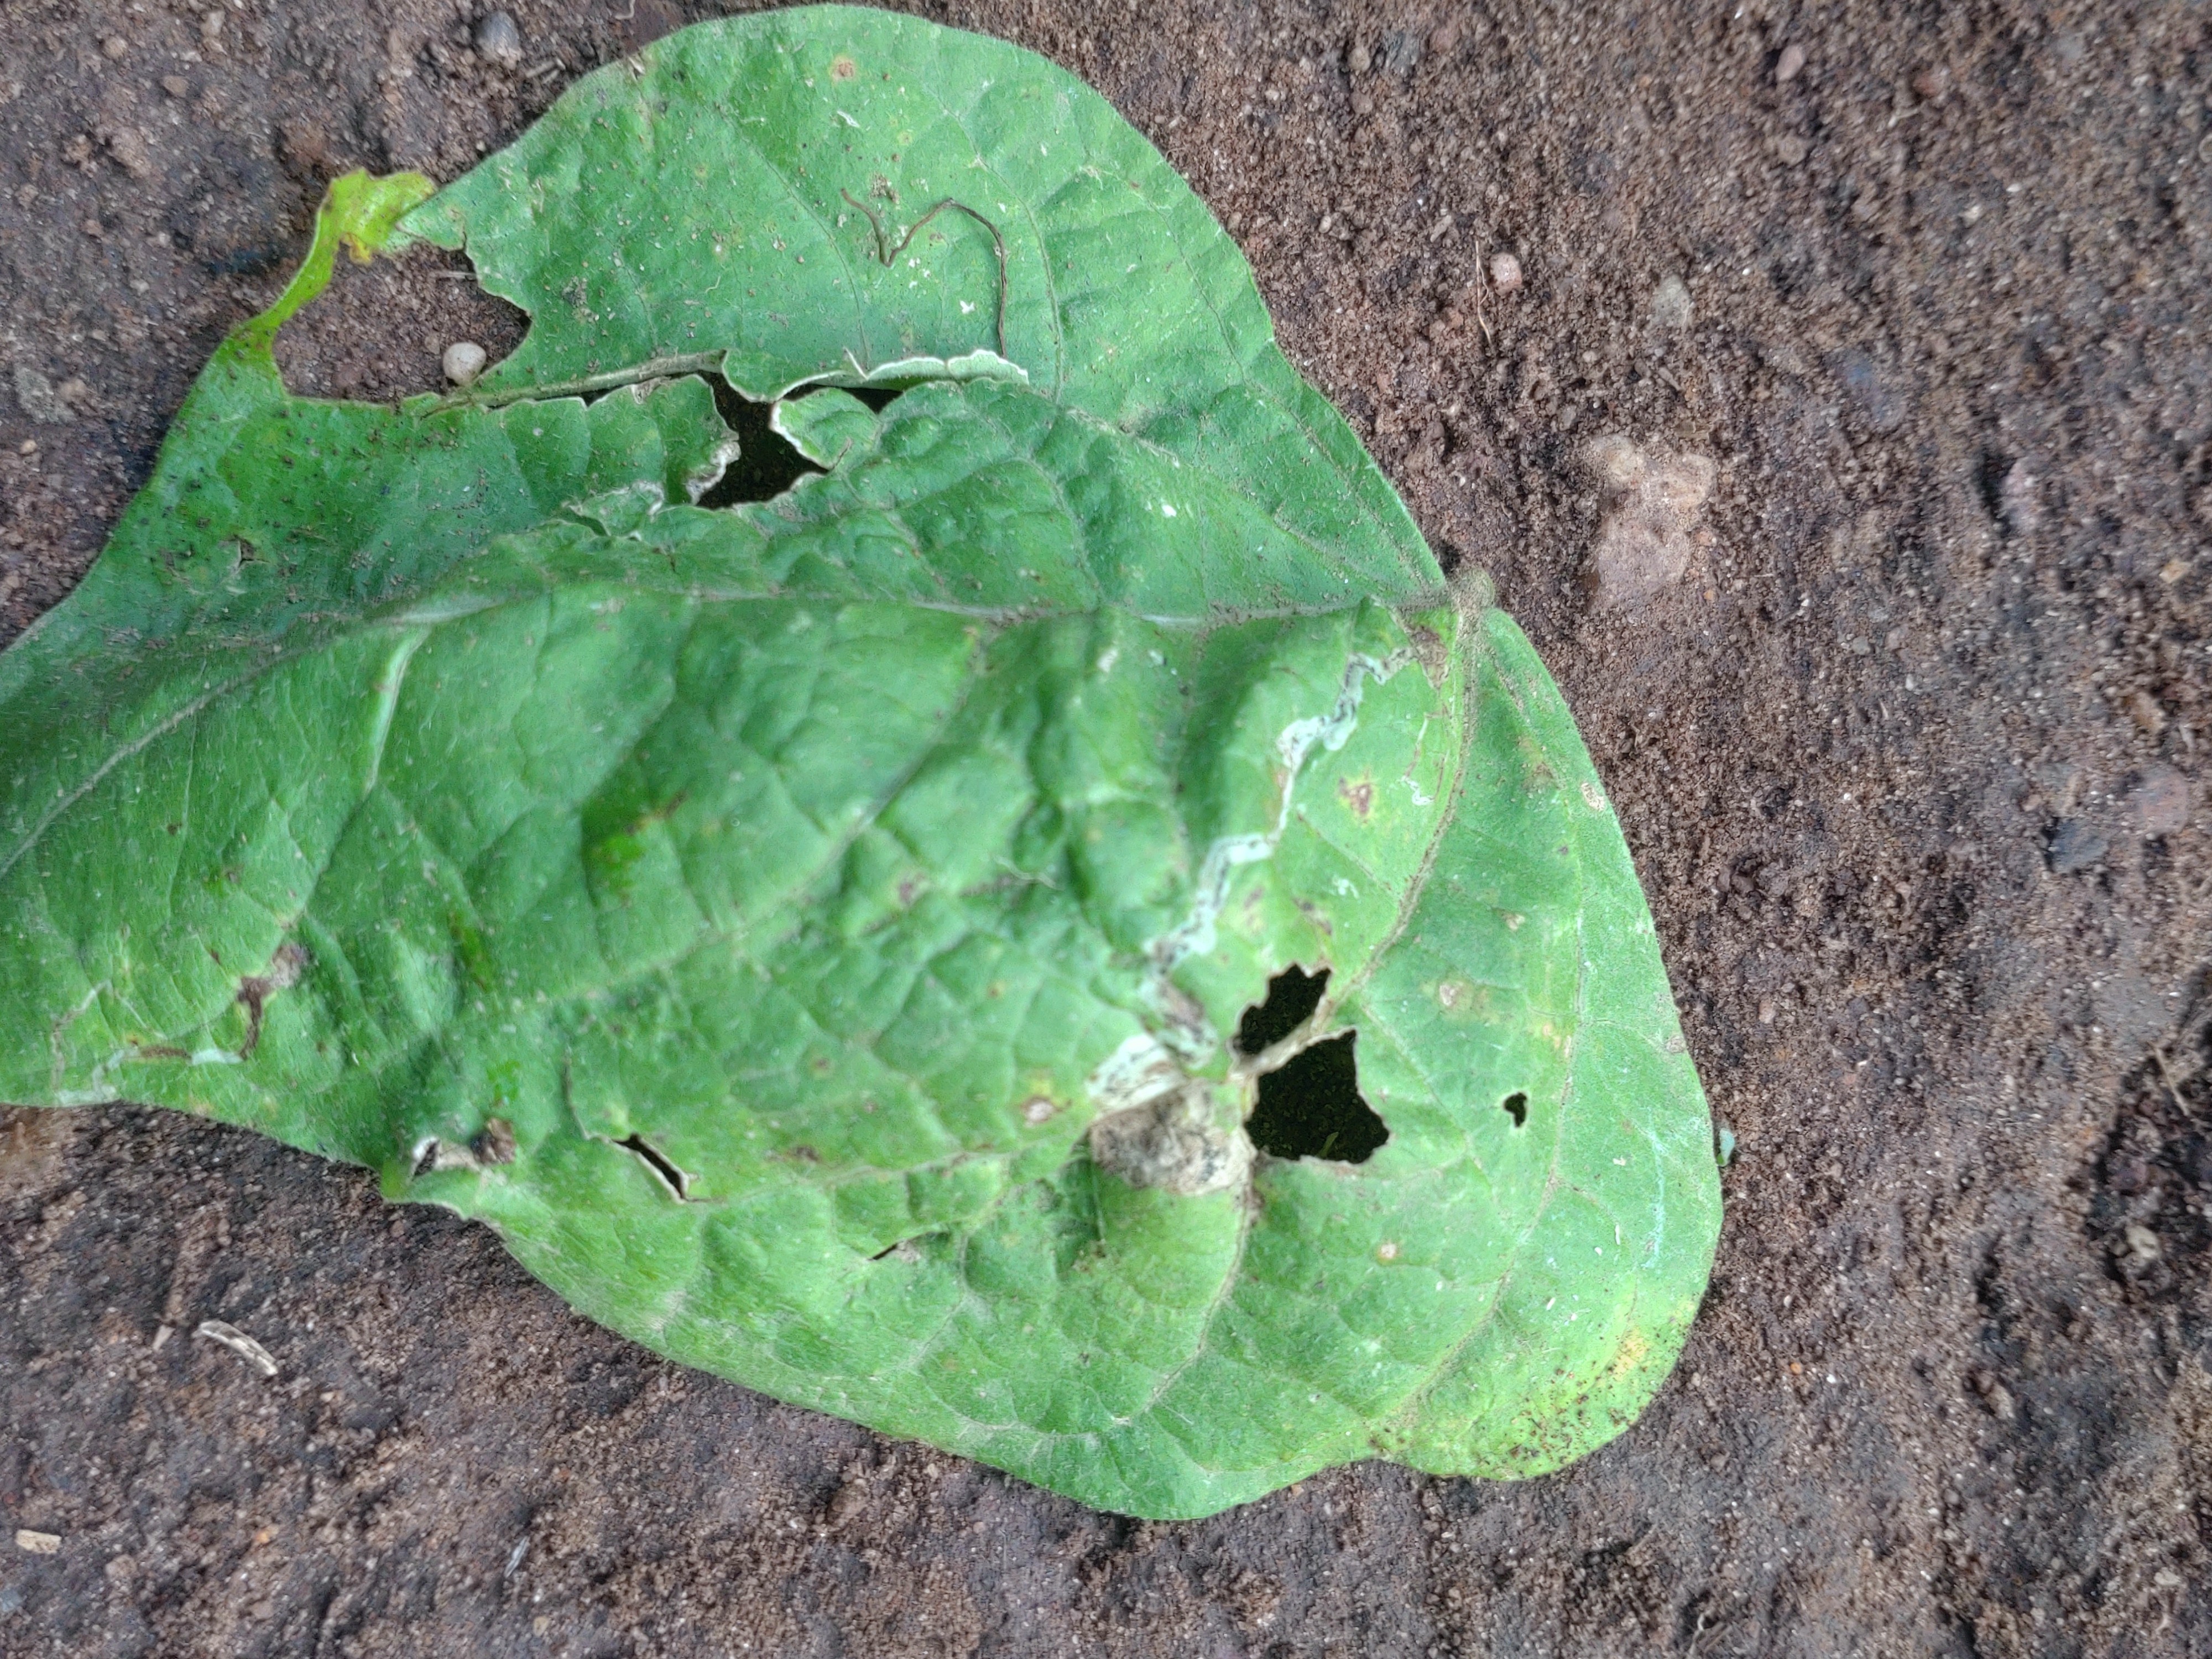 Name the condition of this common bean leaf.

anthracnose
